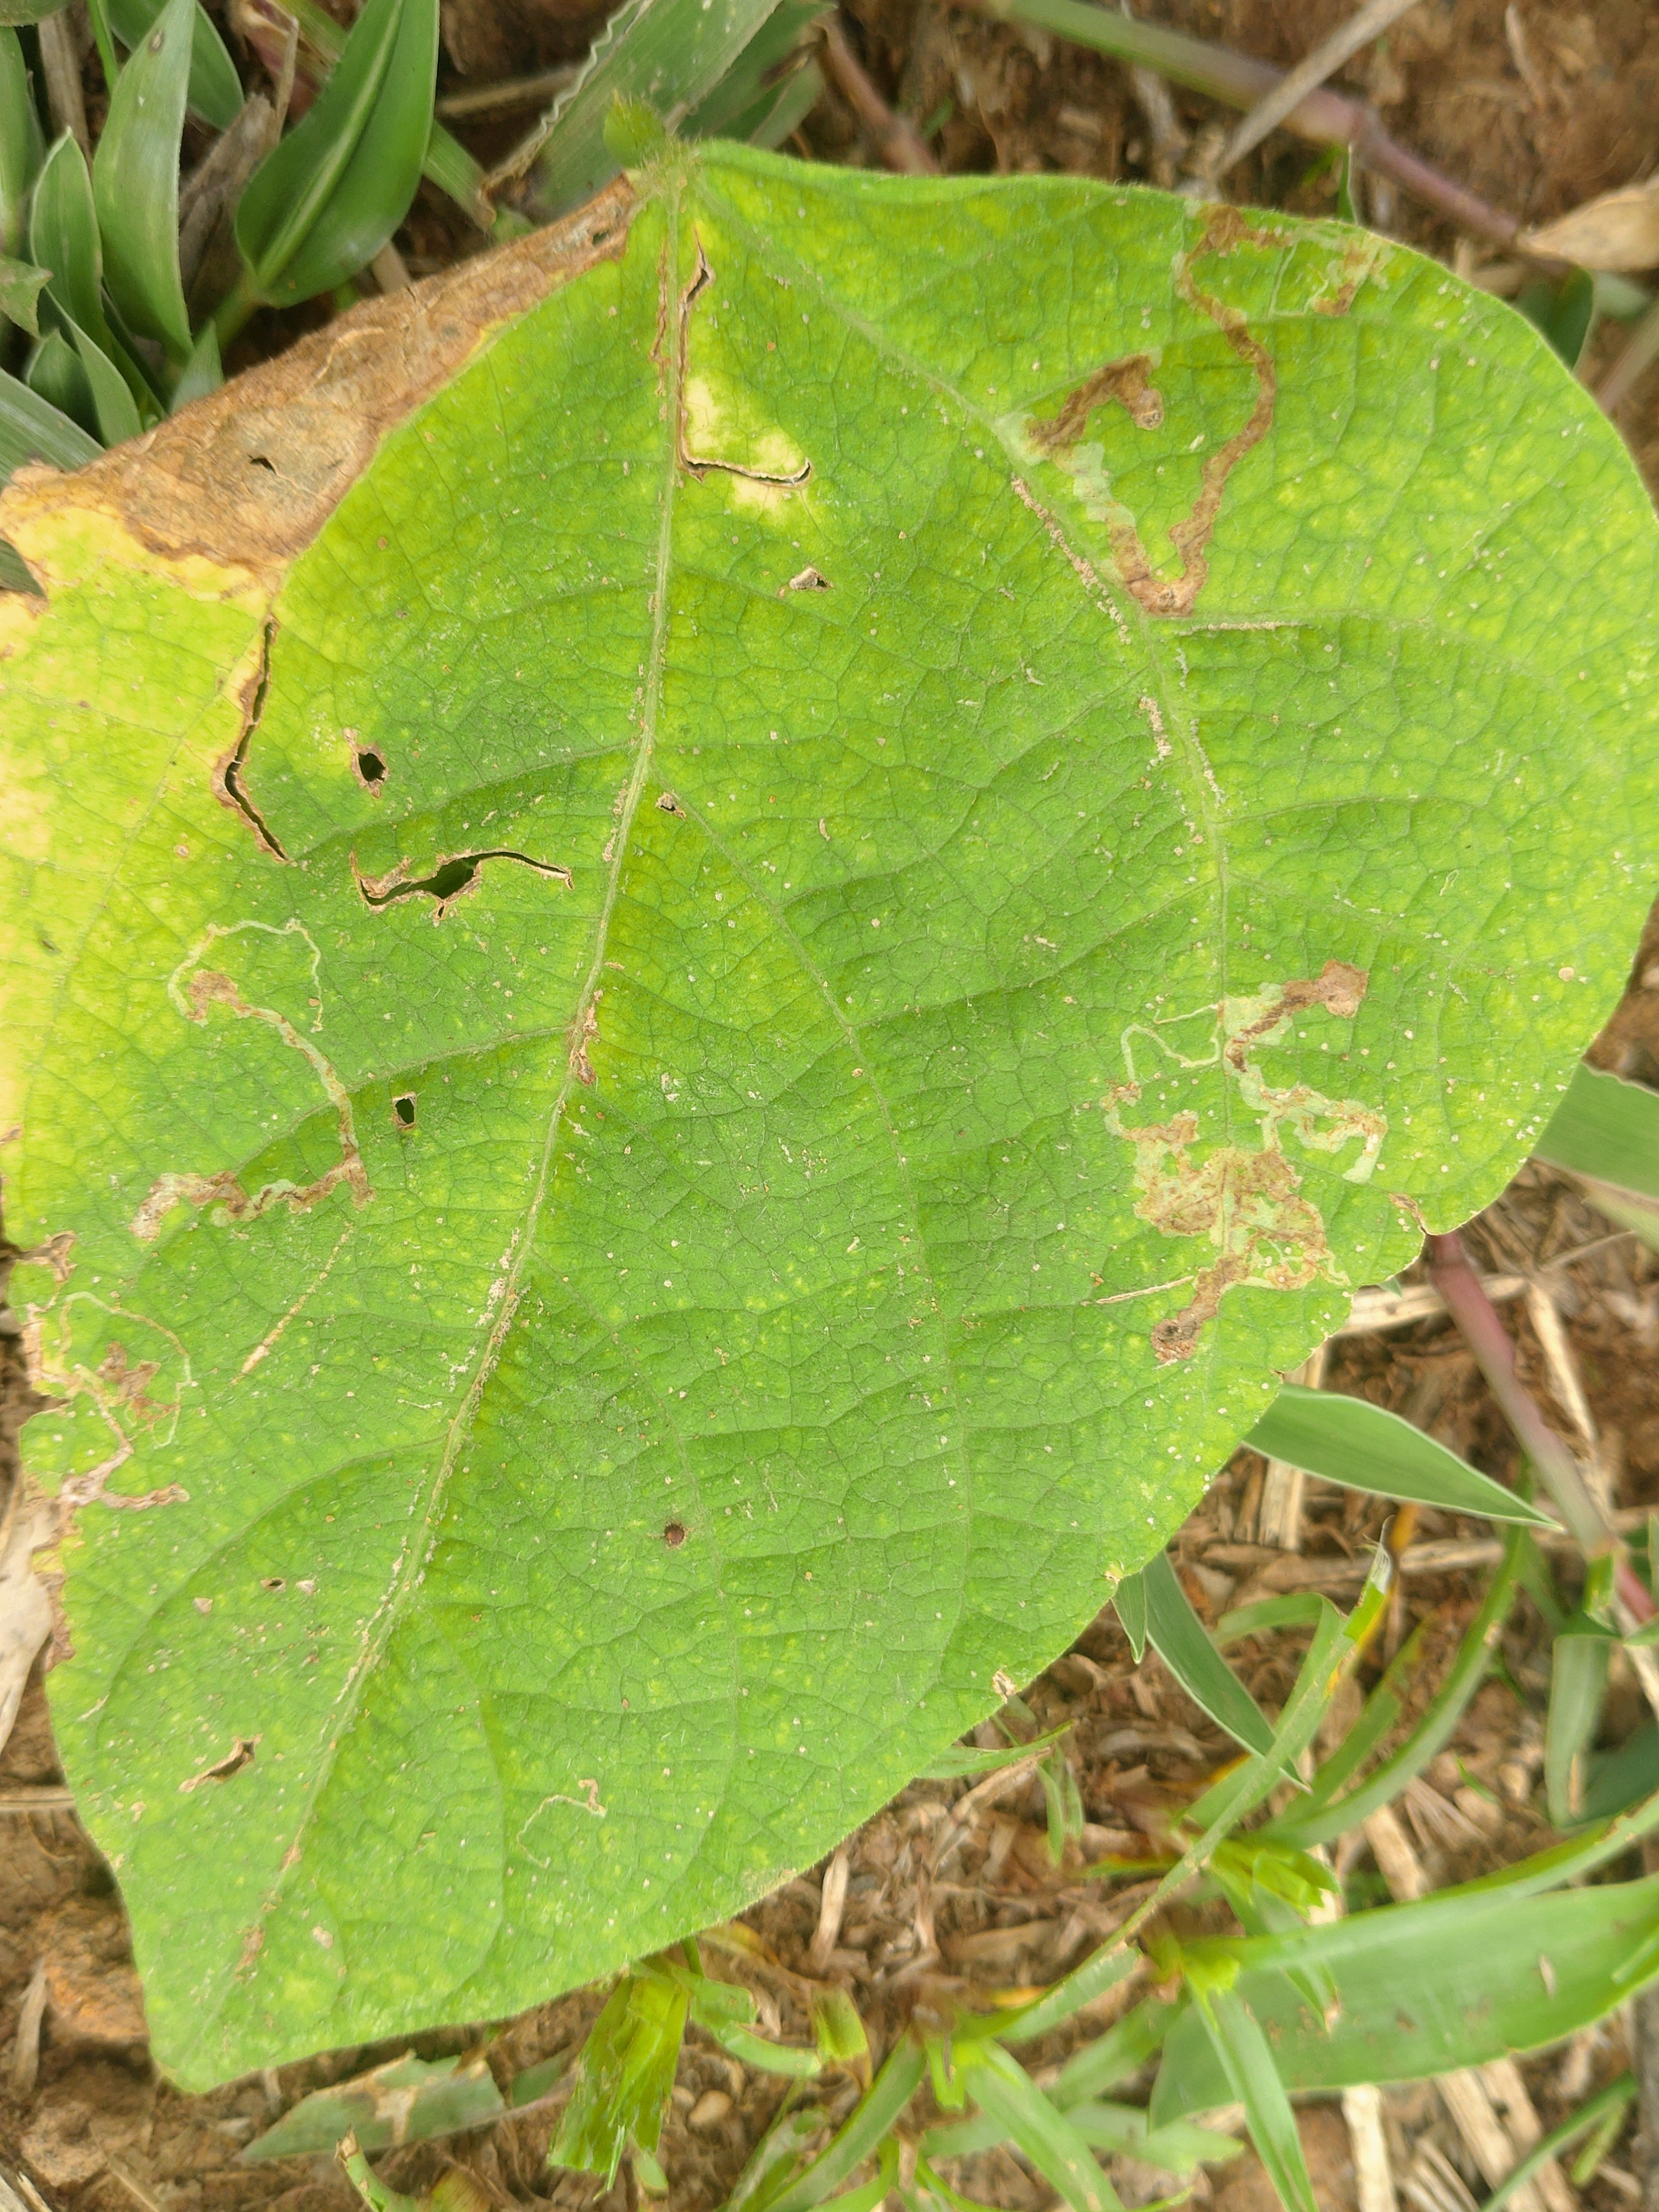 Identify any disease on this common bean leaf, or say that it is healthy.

rust
